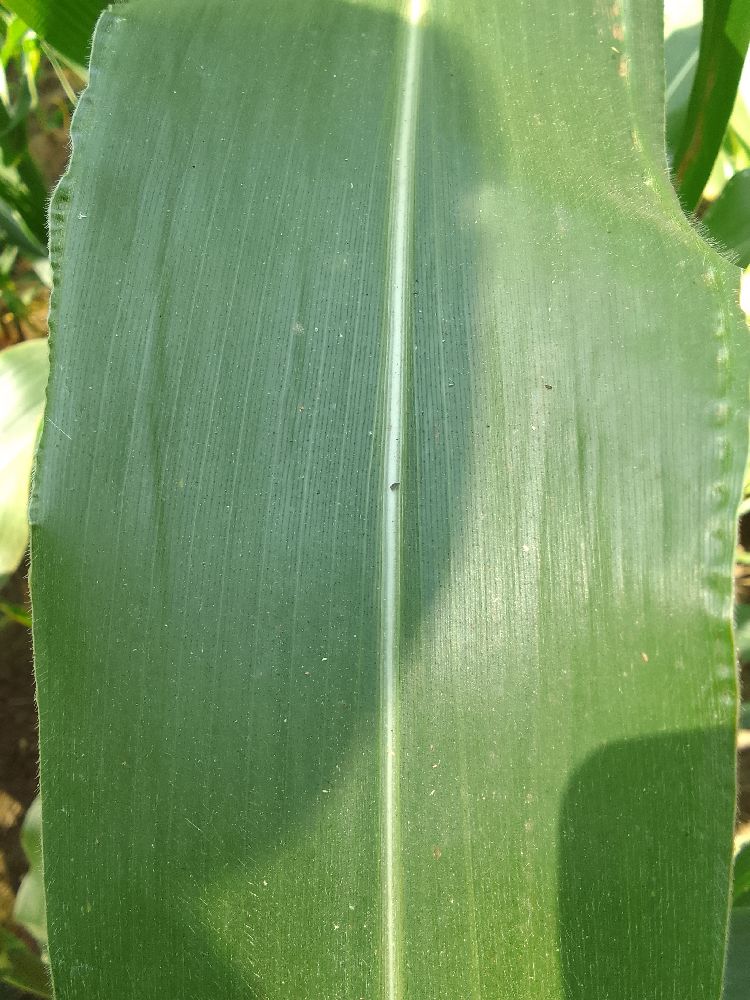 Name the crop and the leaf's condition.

maize, healthy
